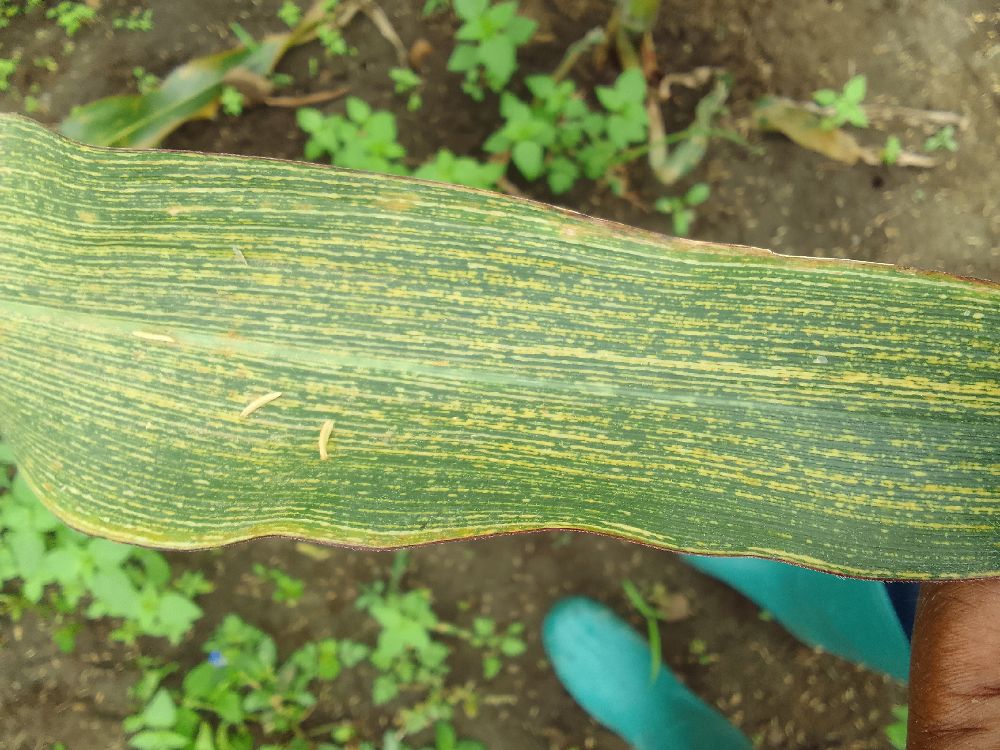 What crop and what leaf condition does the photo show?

maize, maize streak virus
